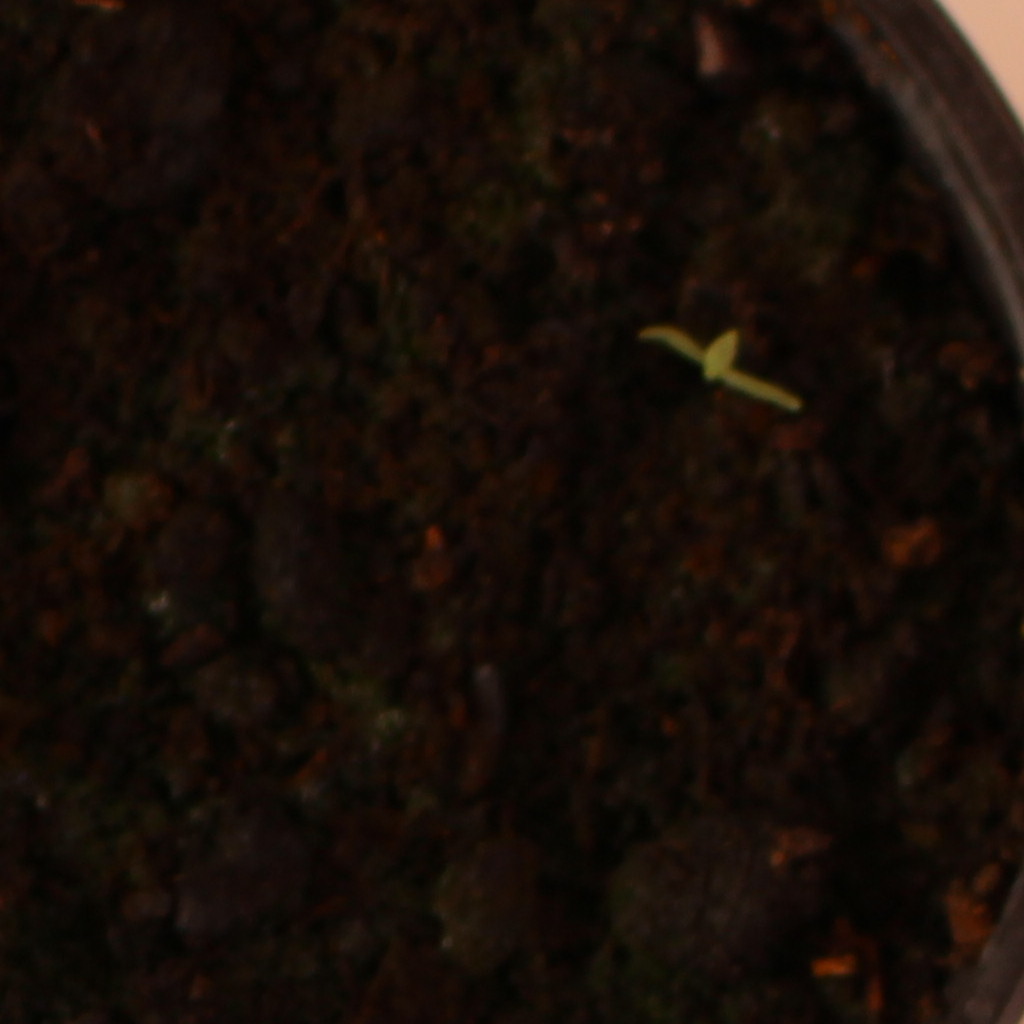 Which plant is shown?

Papaver rhoeas
